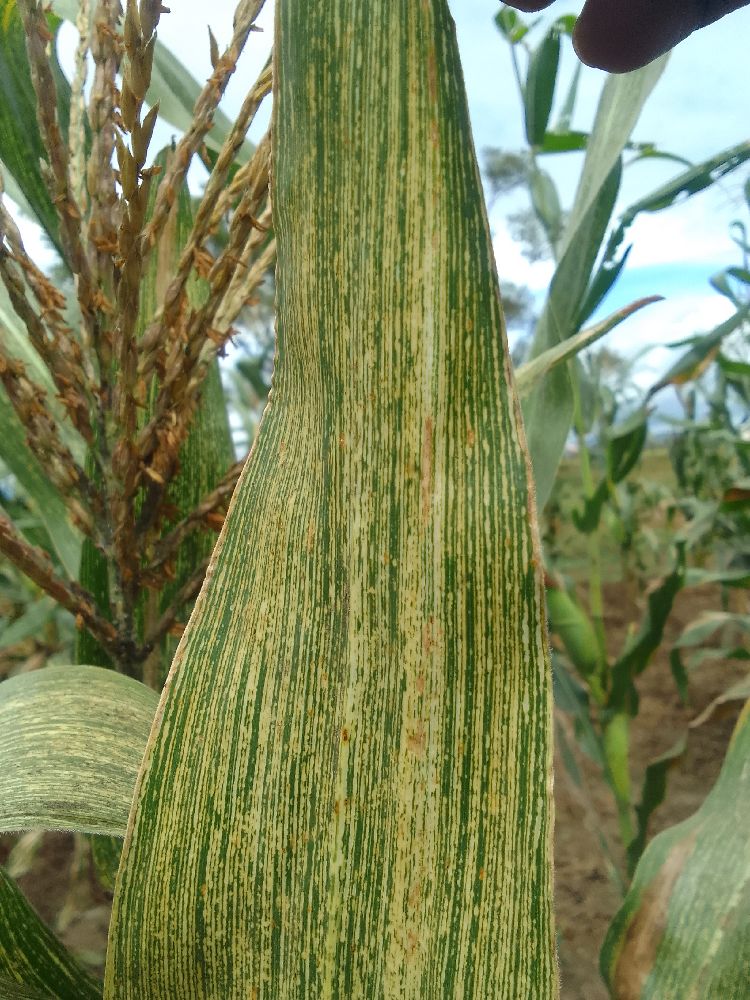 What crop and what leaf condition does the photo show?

maize, maize streak virus
